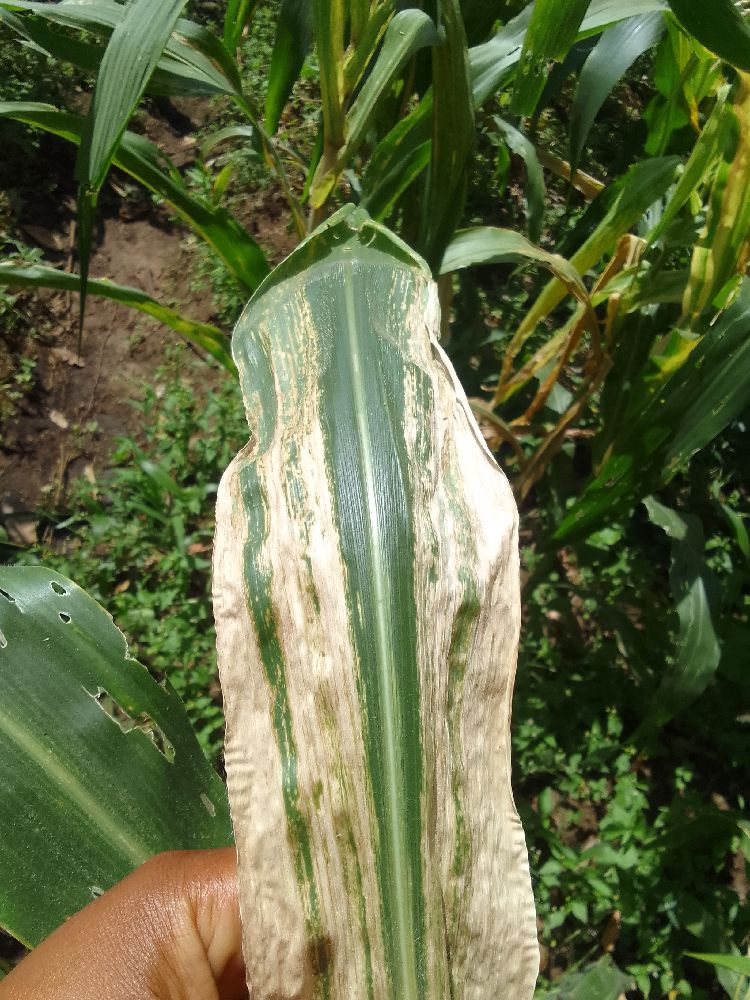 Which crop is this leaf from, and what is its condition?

maize, maize lethal necrosis
